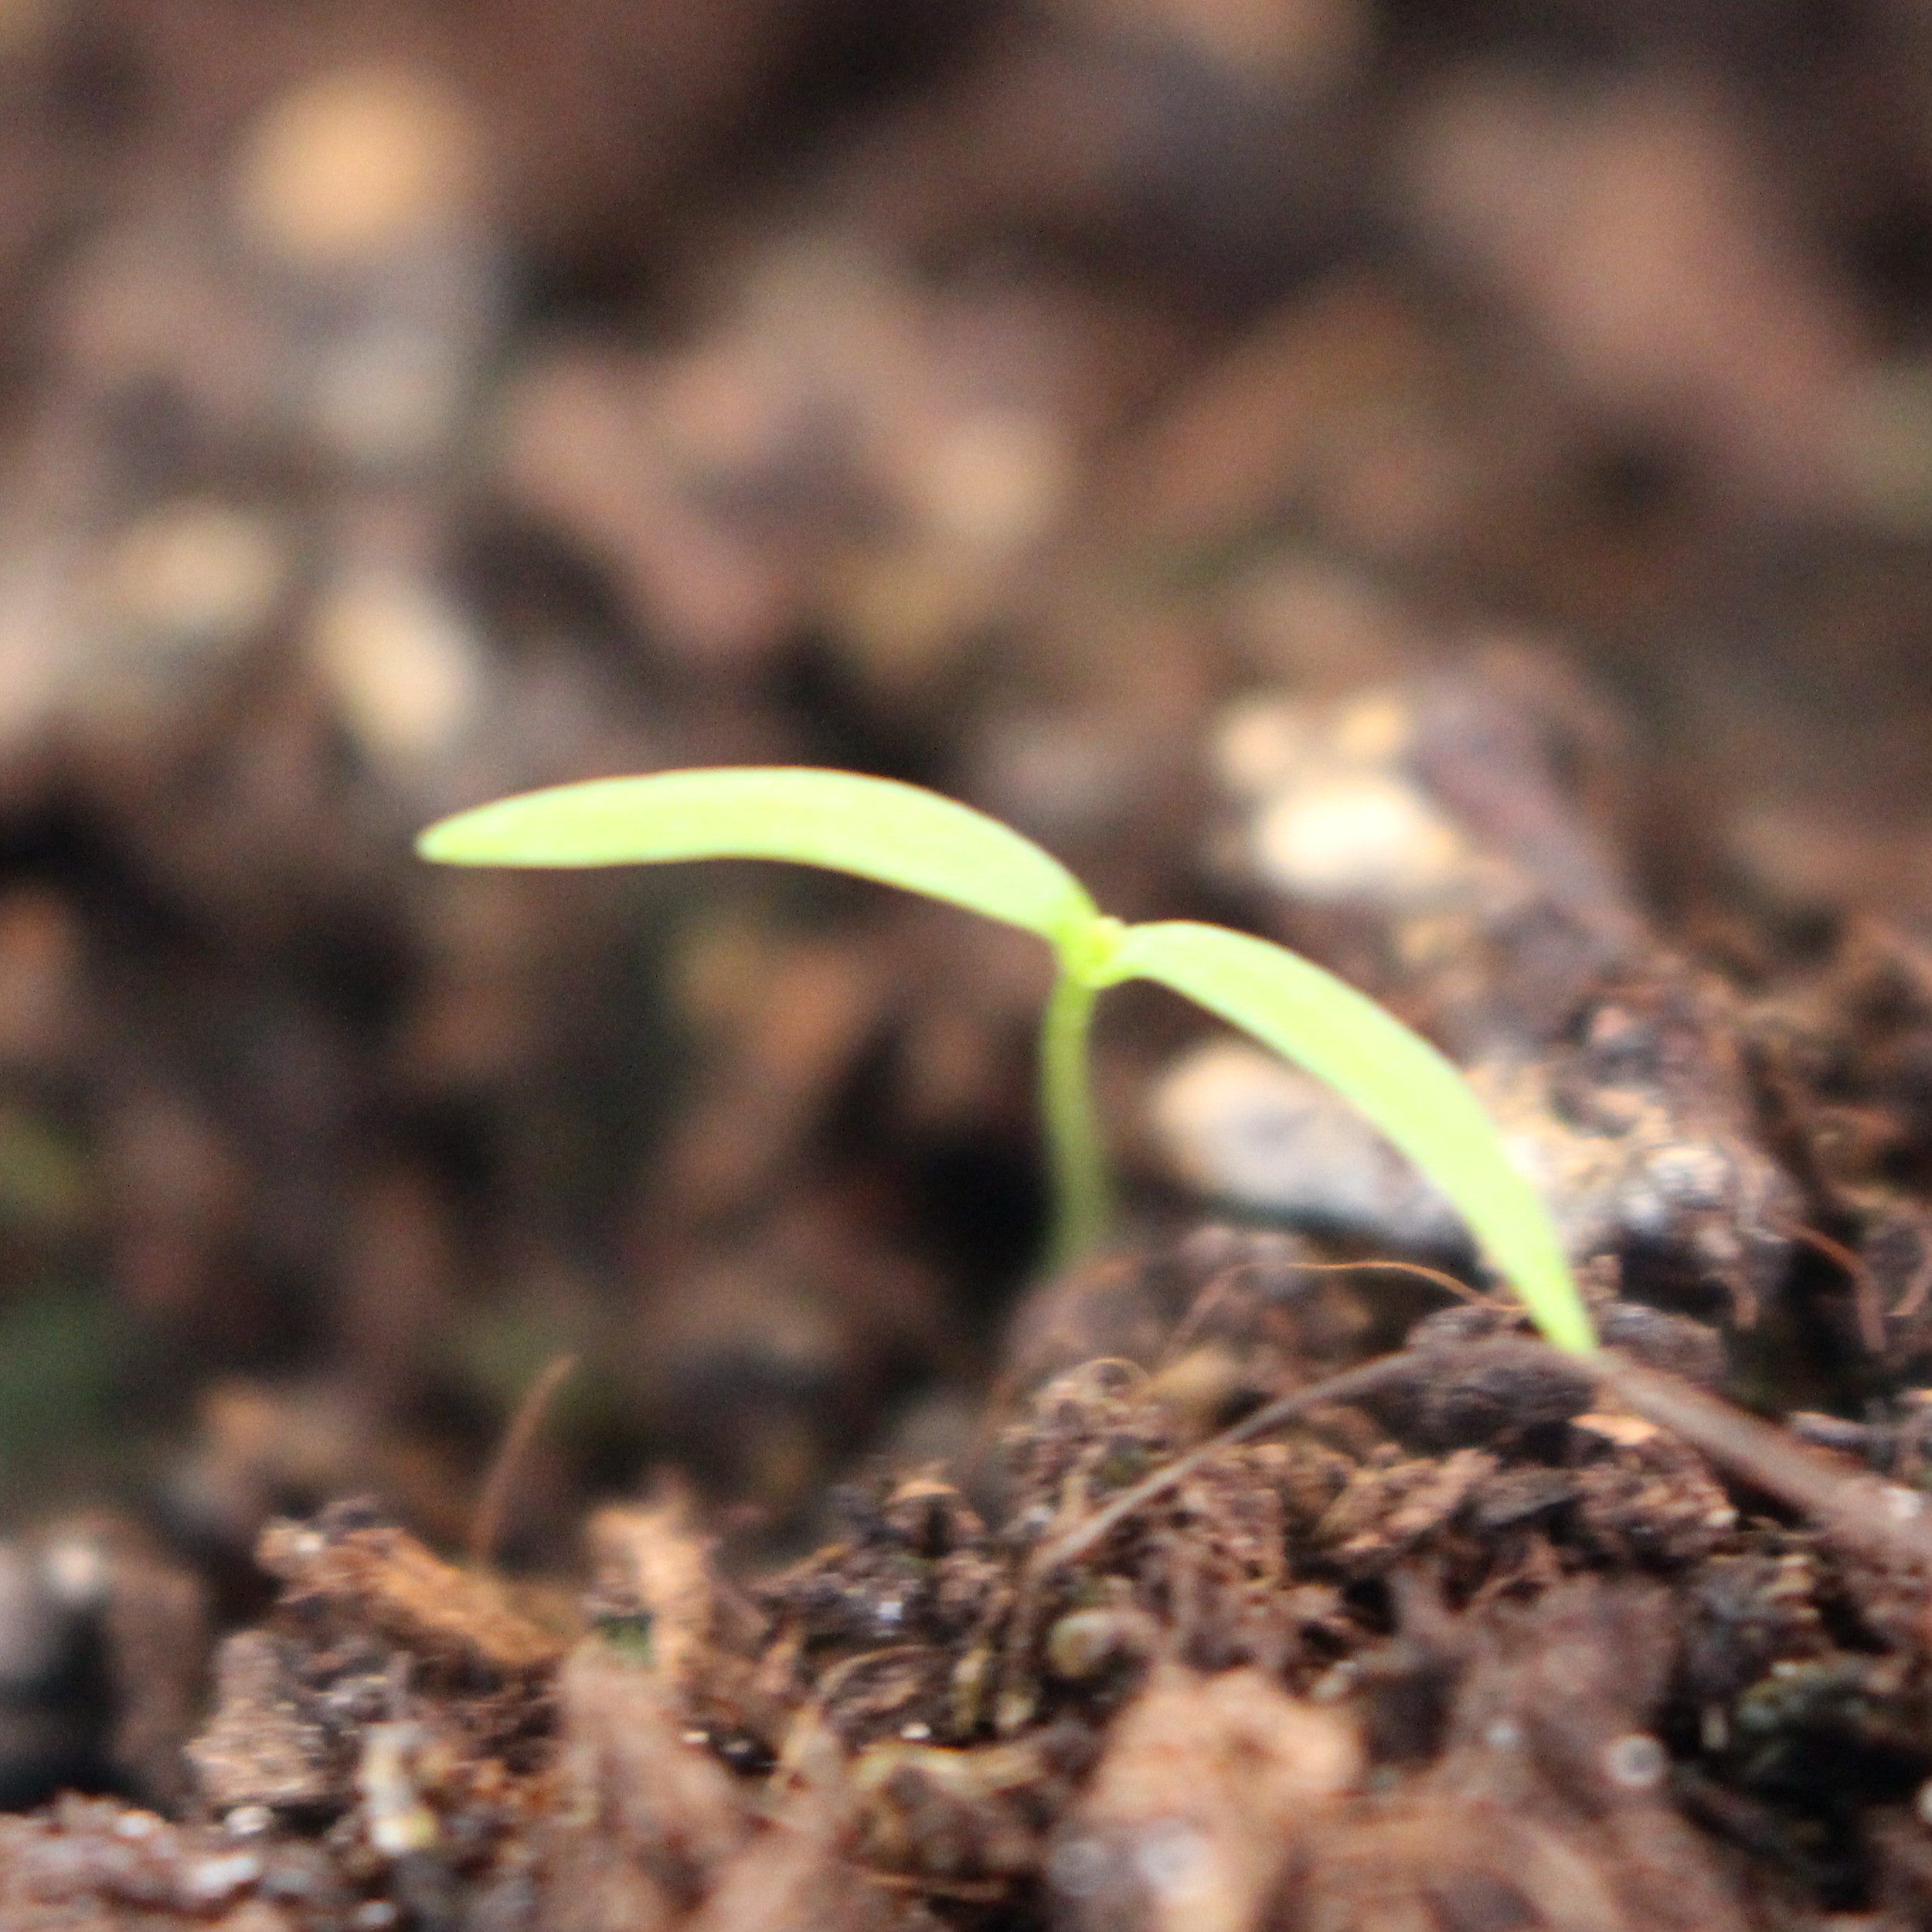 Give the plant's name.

Papaver rhoeas
